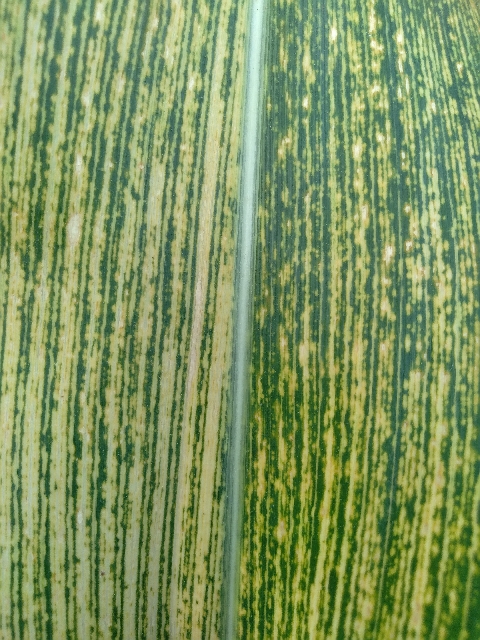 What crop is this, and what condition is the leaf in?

maize, maize streak virus
